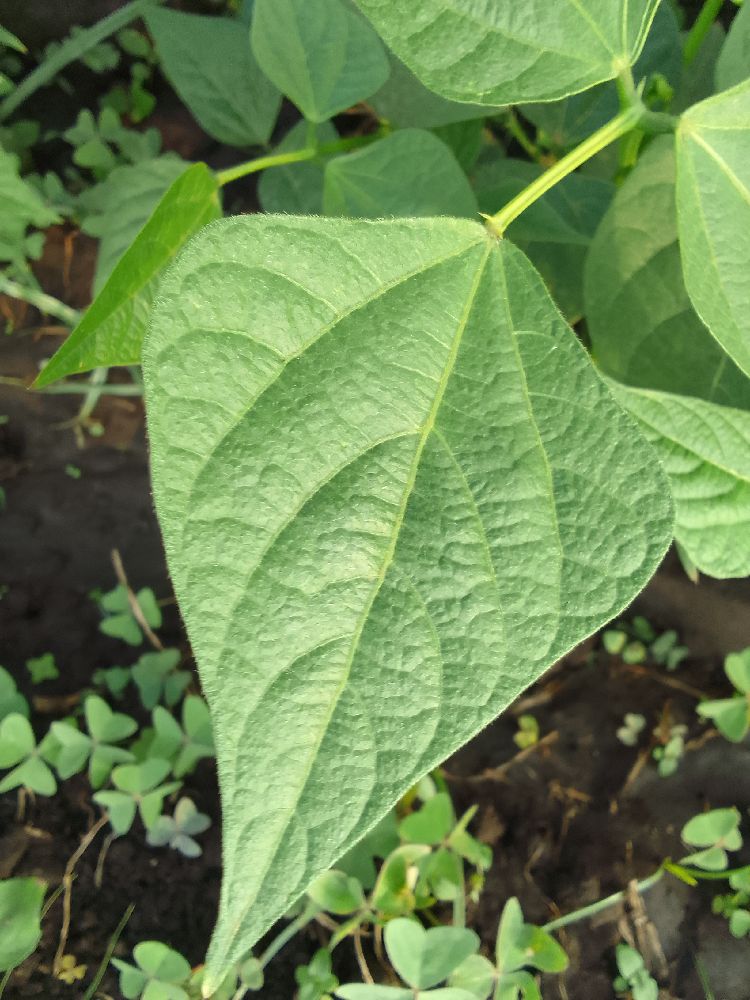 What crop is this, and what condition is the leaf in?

common bean, healthy
